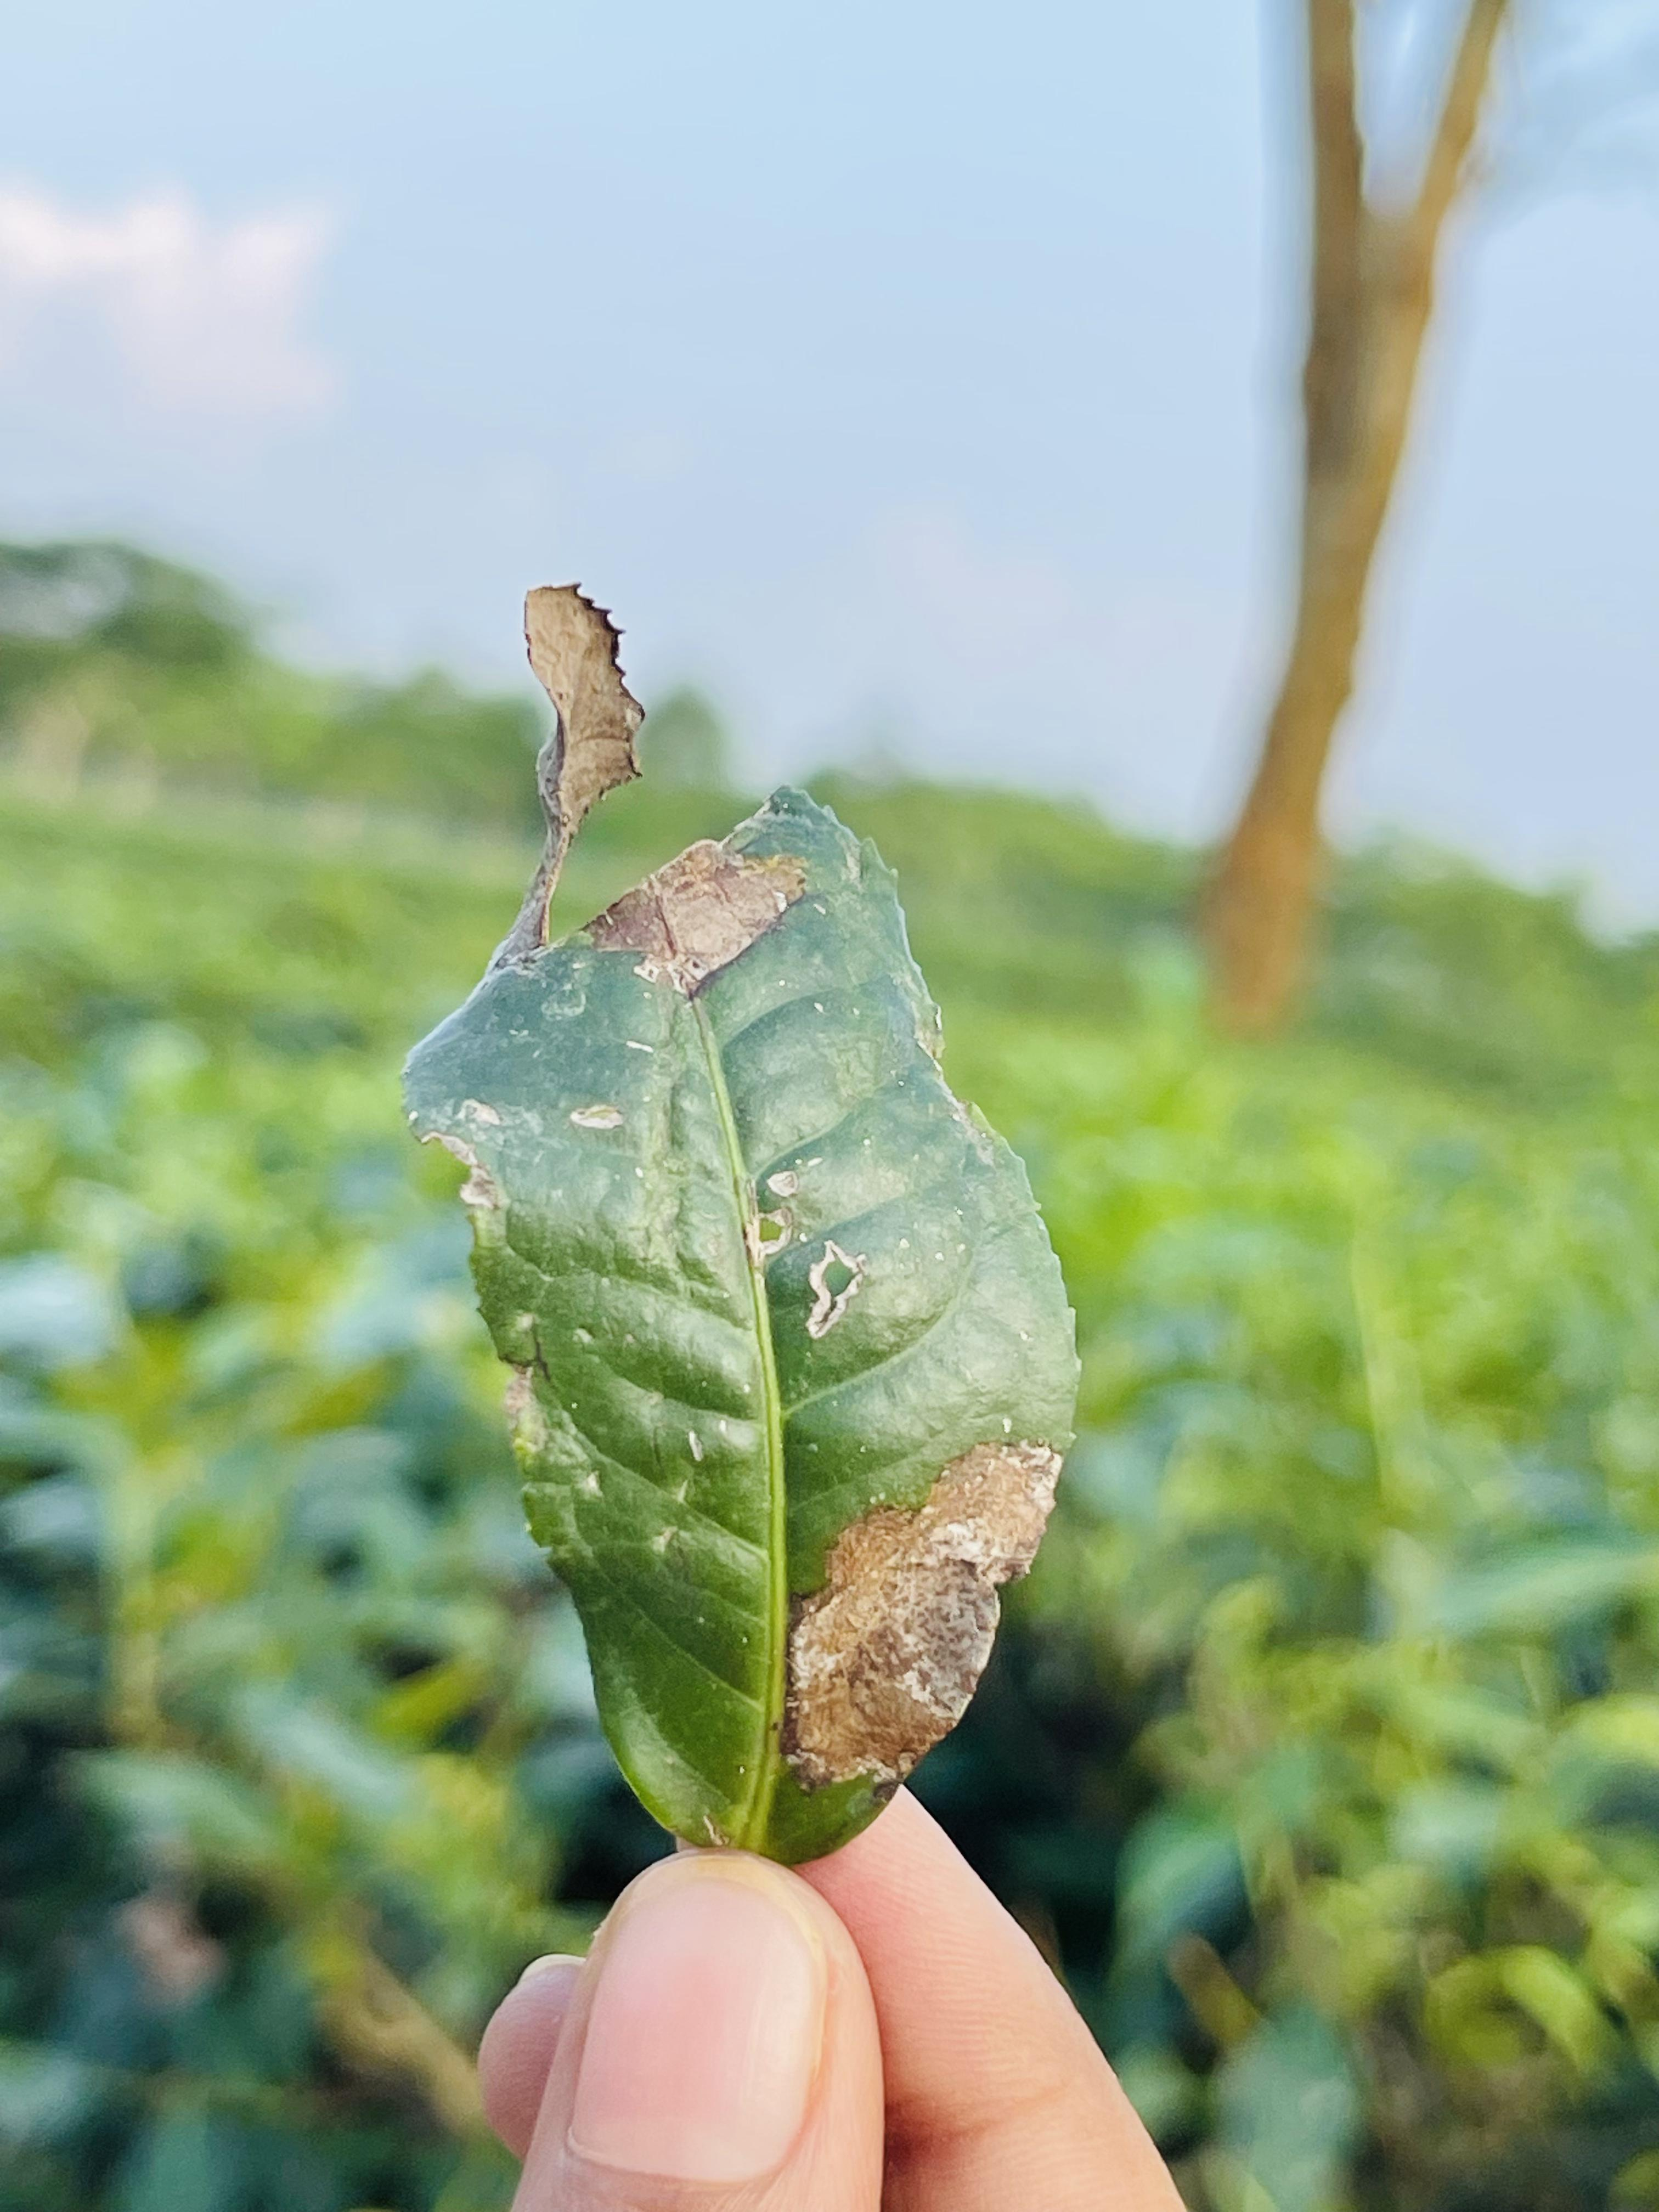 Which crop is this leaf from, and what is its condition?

tea, blight
